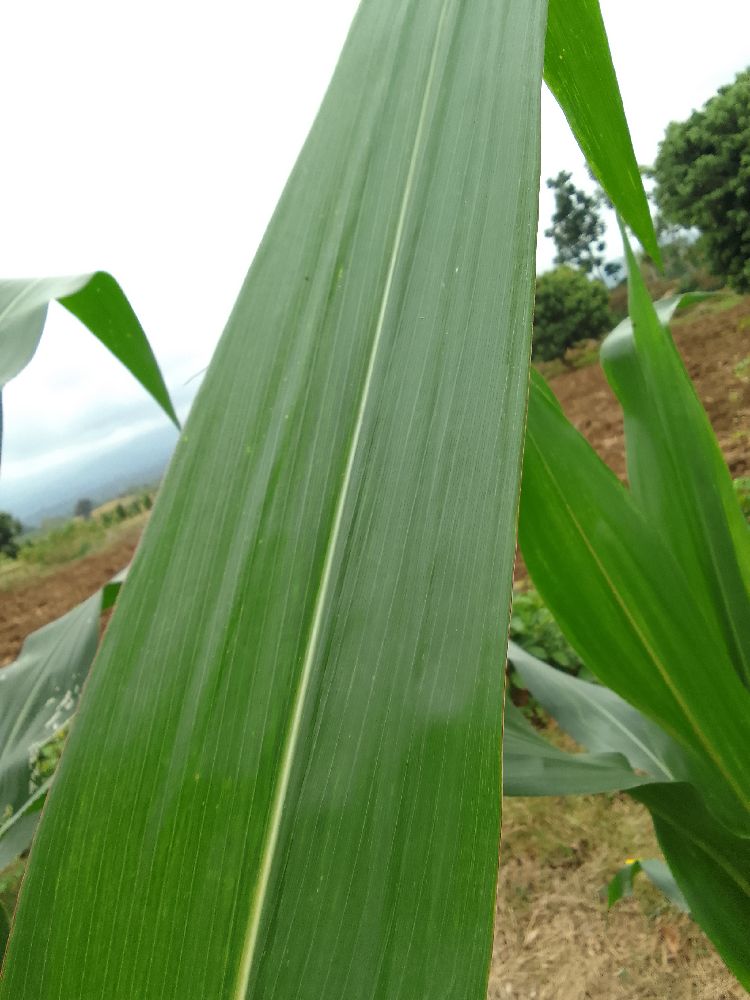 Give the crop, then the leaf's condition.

maize, healthy
